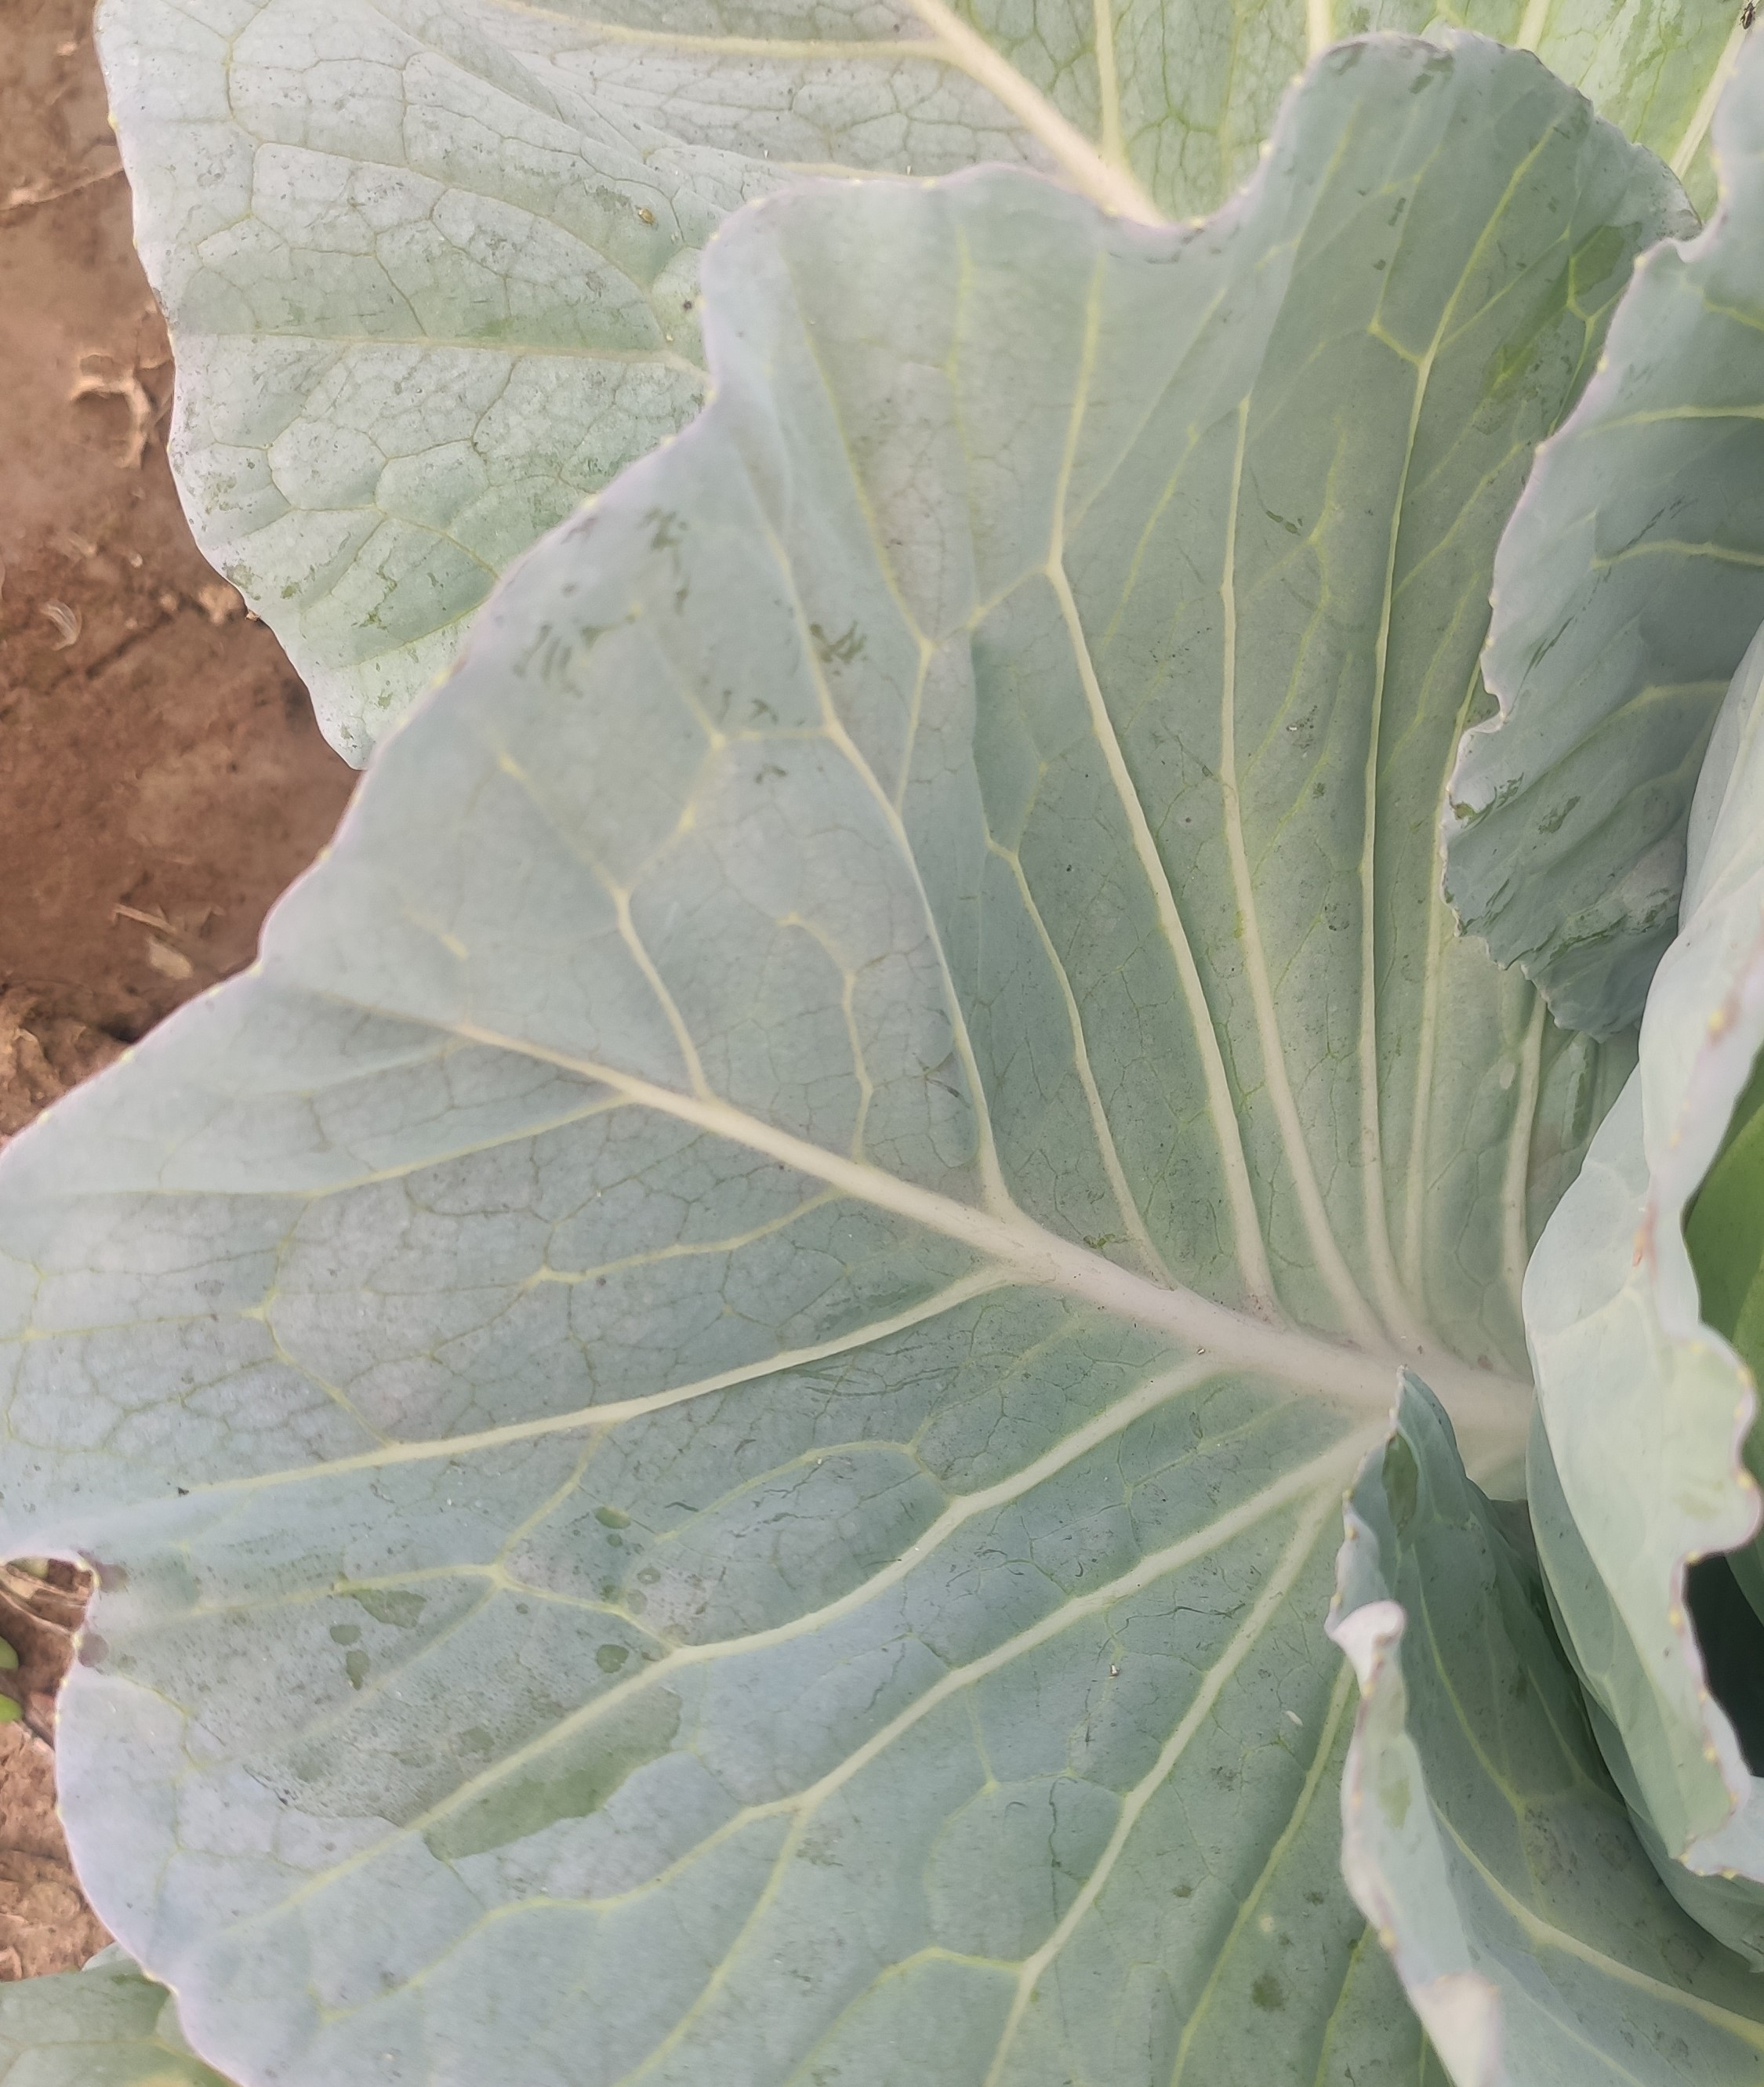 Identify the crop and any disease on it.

cabbage, healthy
